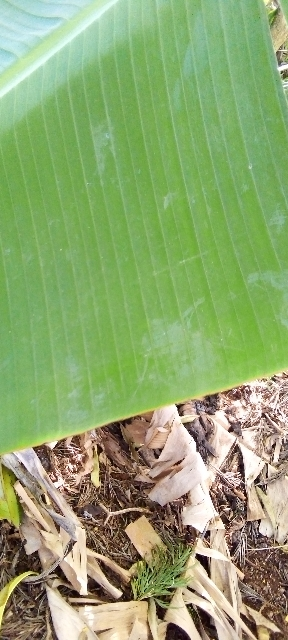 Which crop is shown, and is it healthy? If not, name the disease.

banana, healthy
